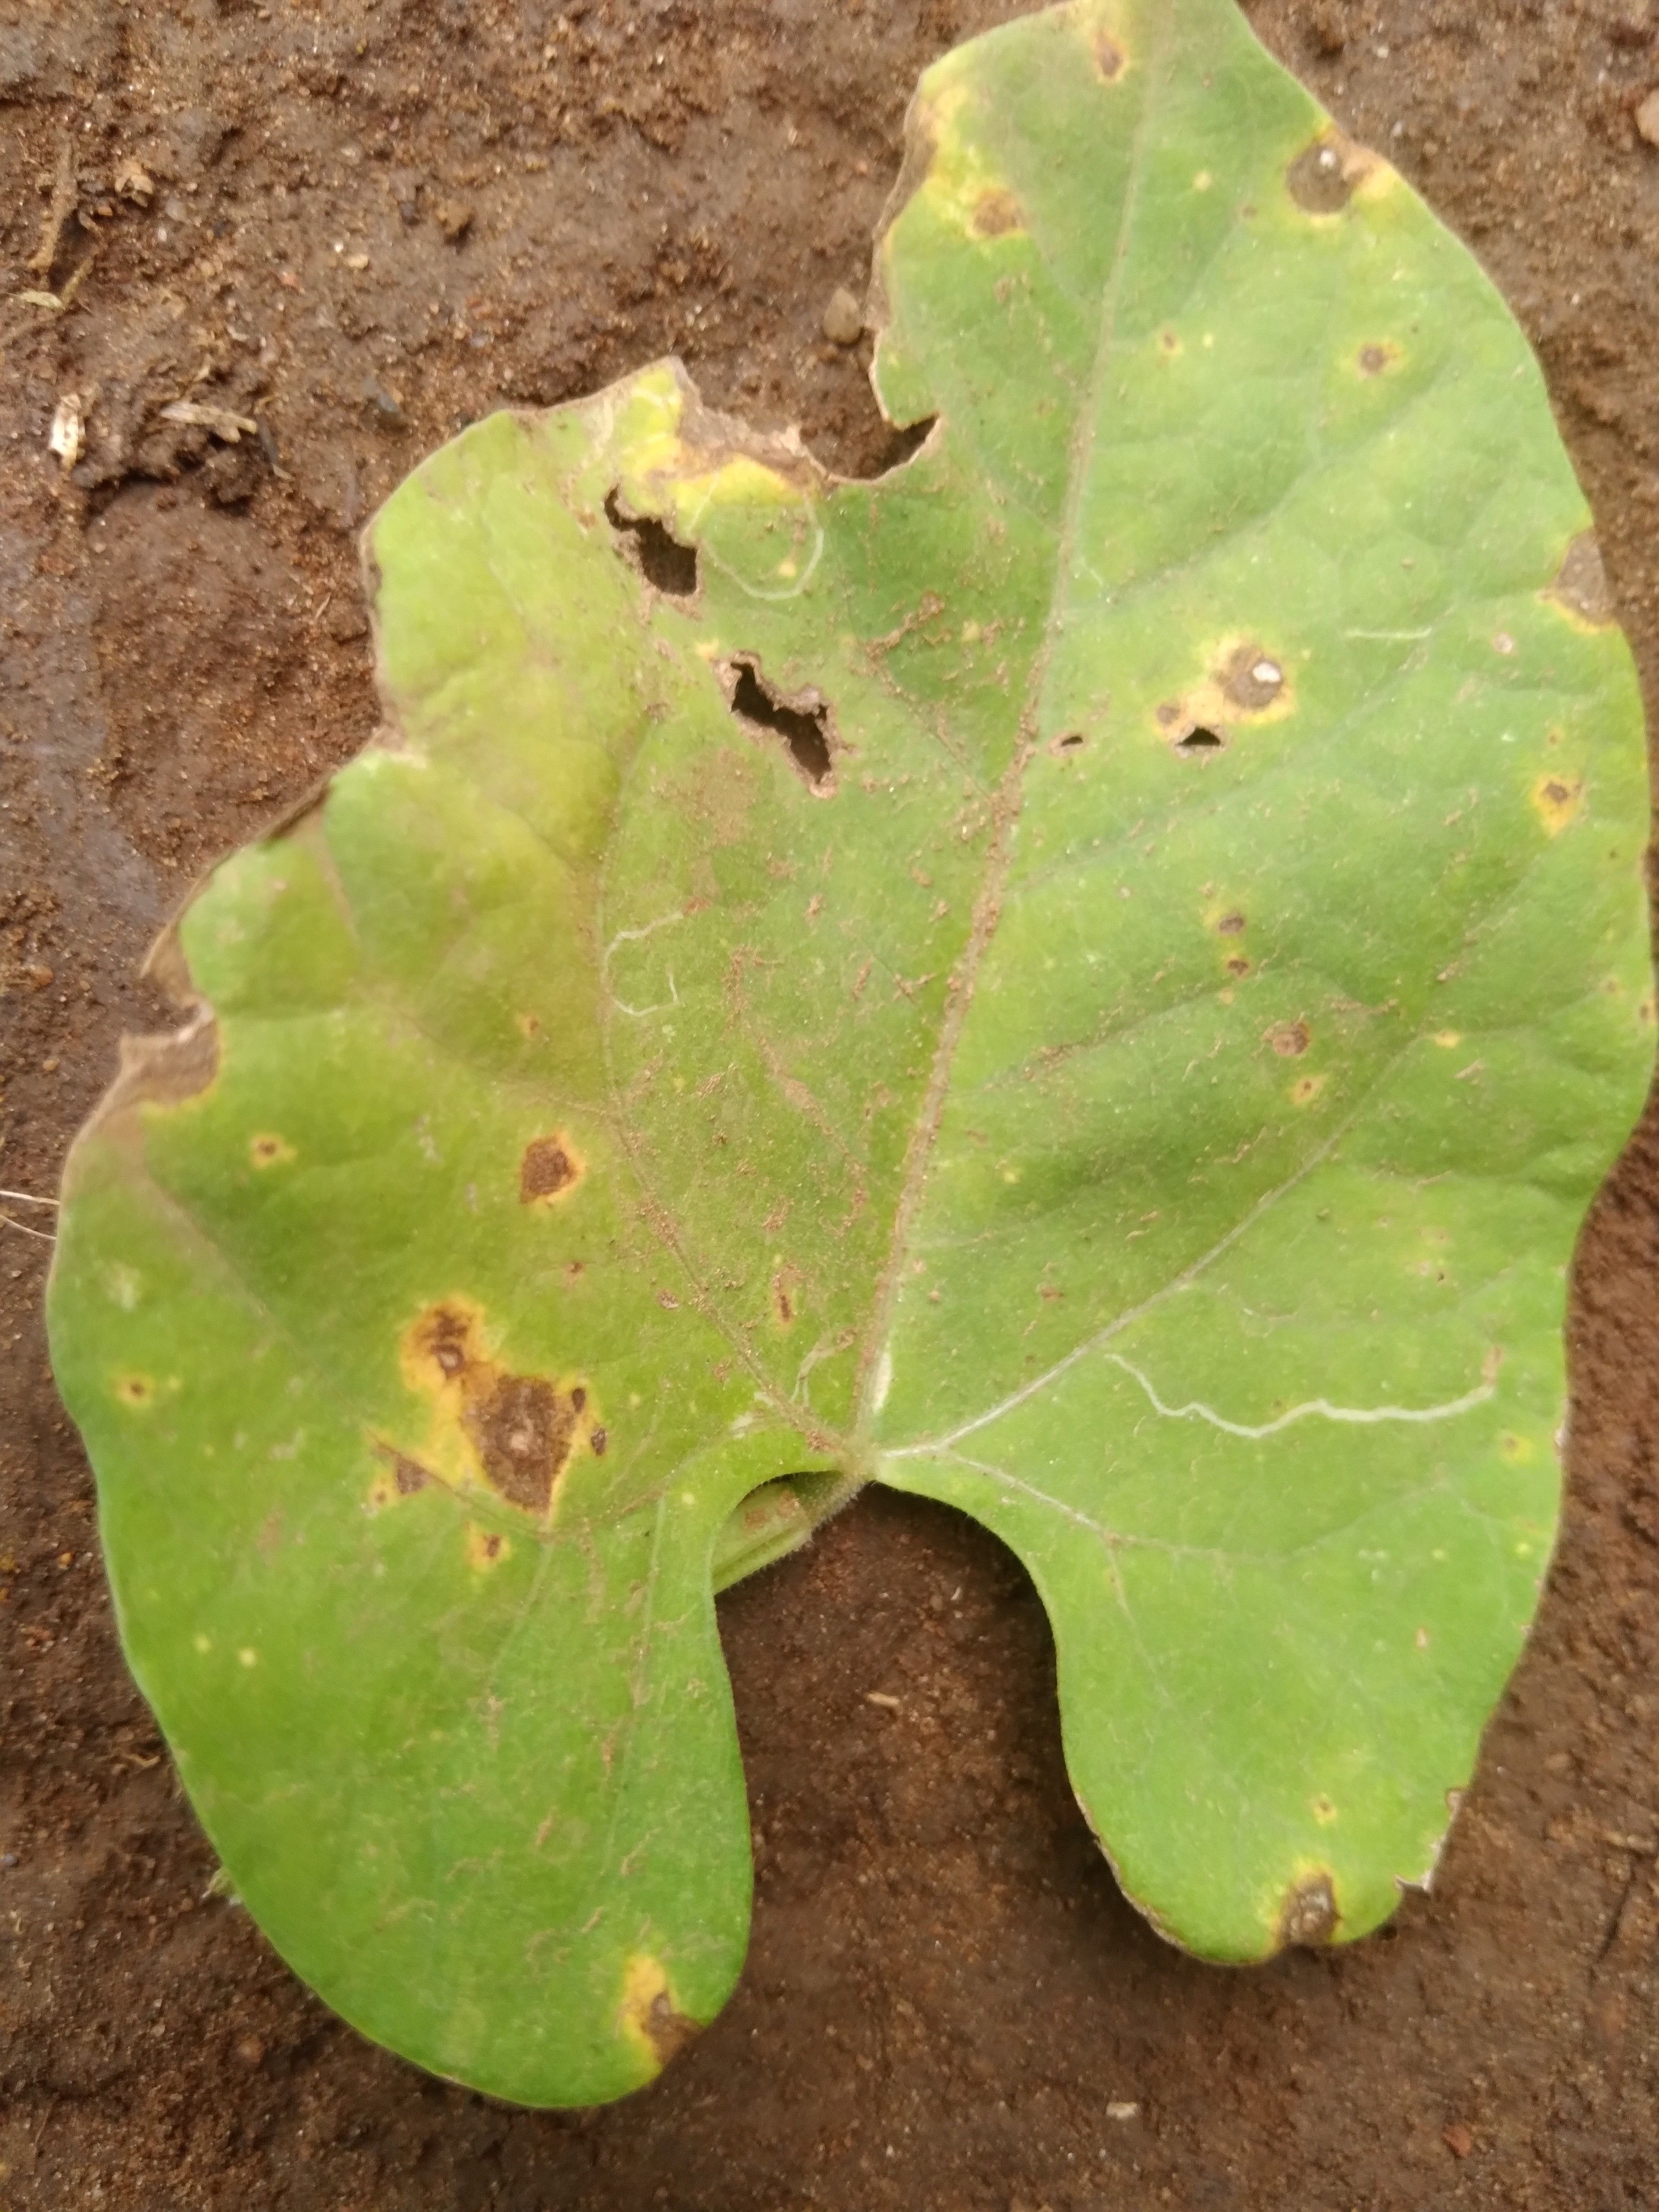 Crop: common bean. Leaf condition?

rust
